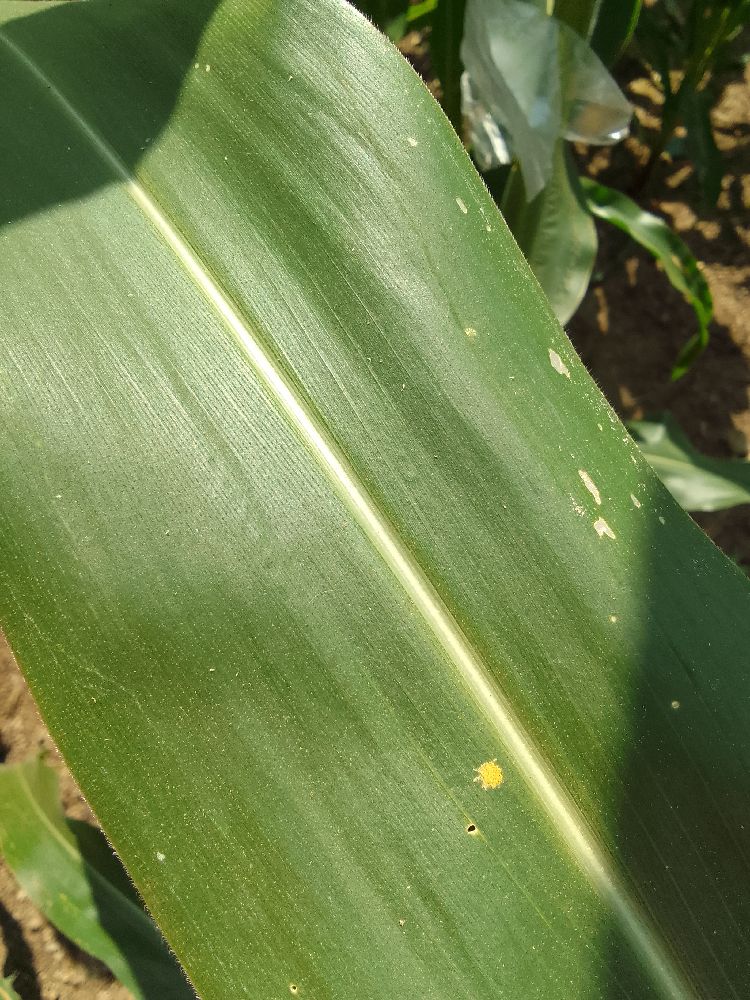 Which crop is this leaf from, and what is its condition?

maize, healthy
